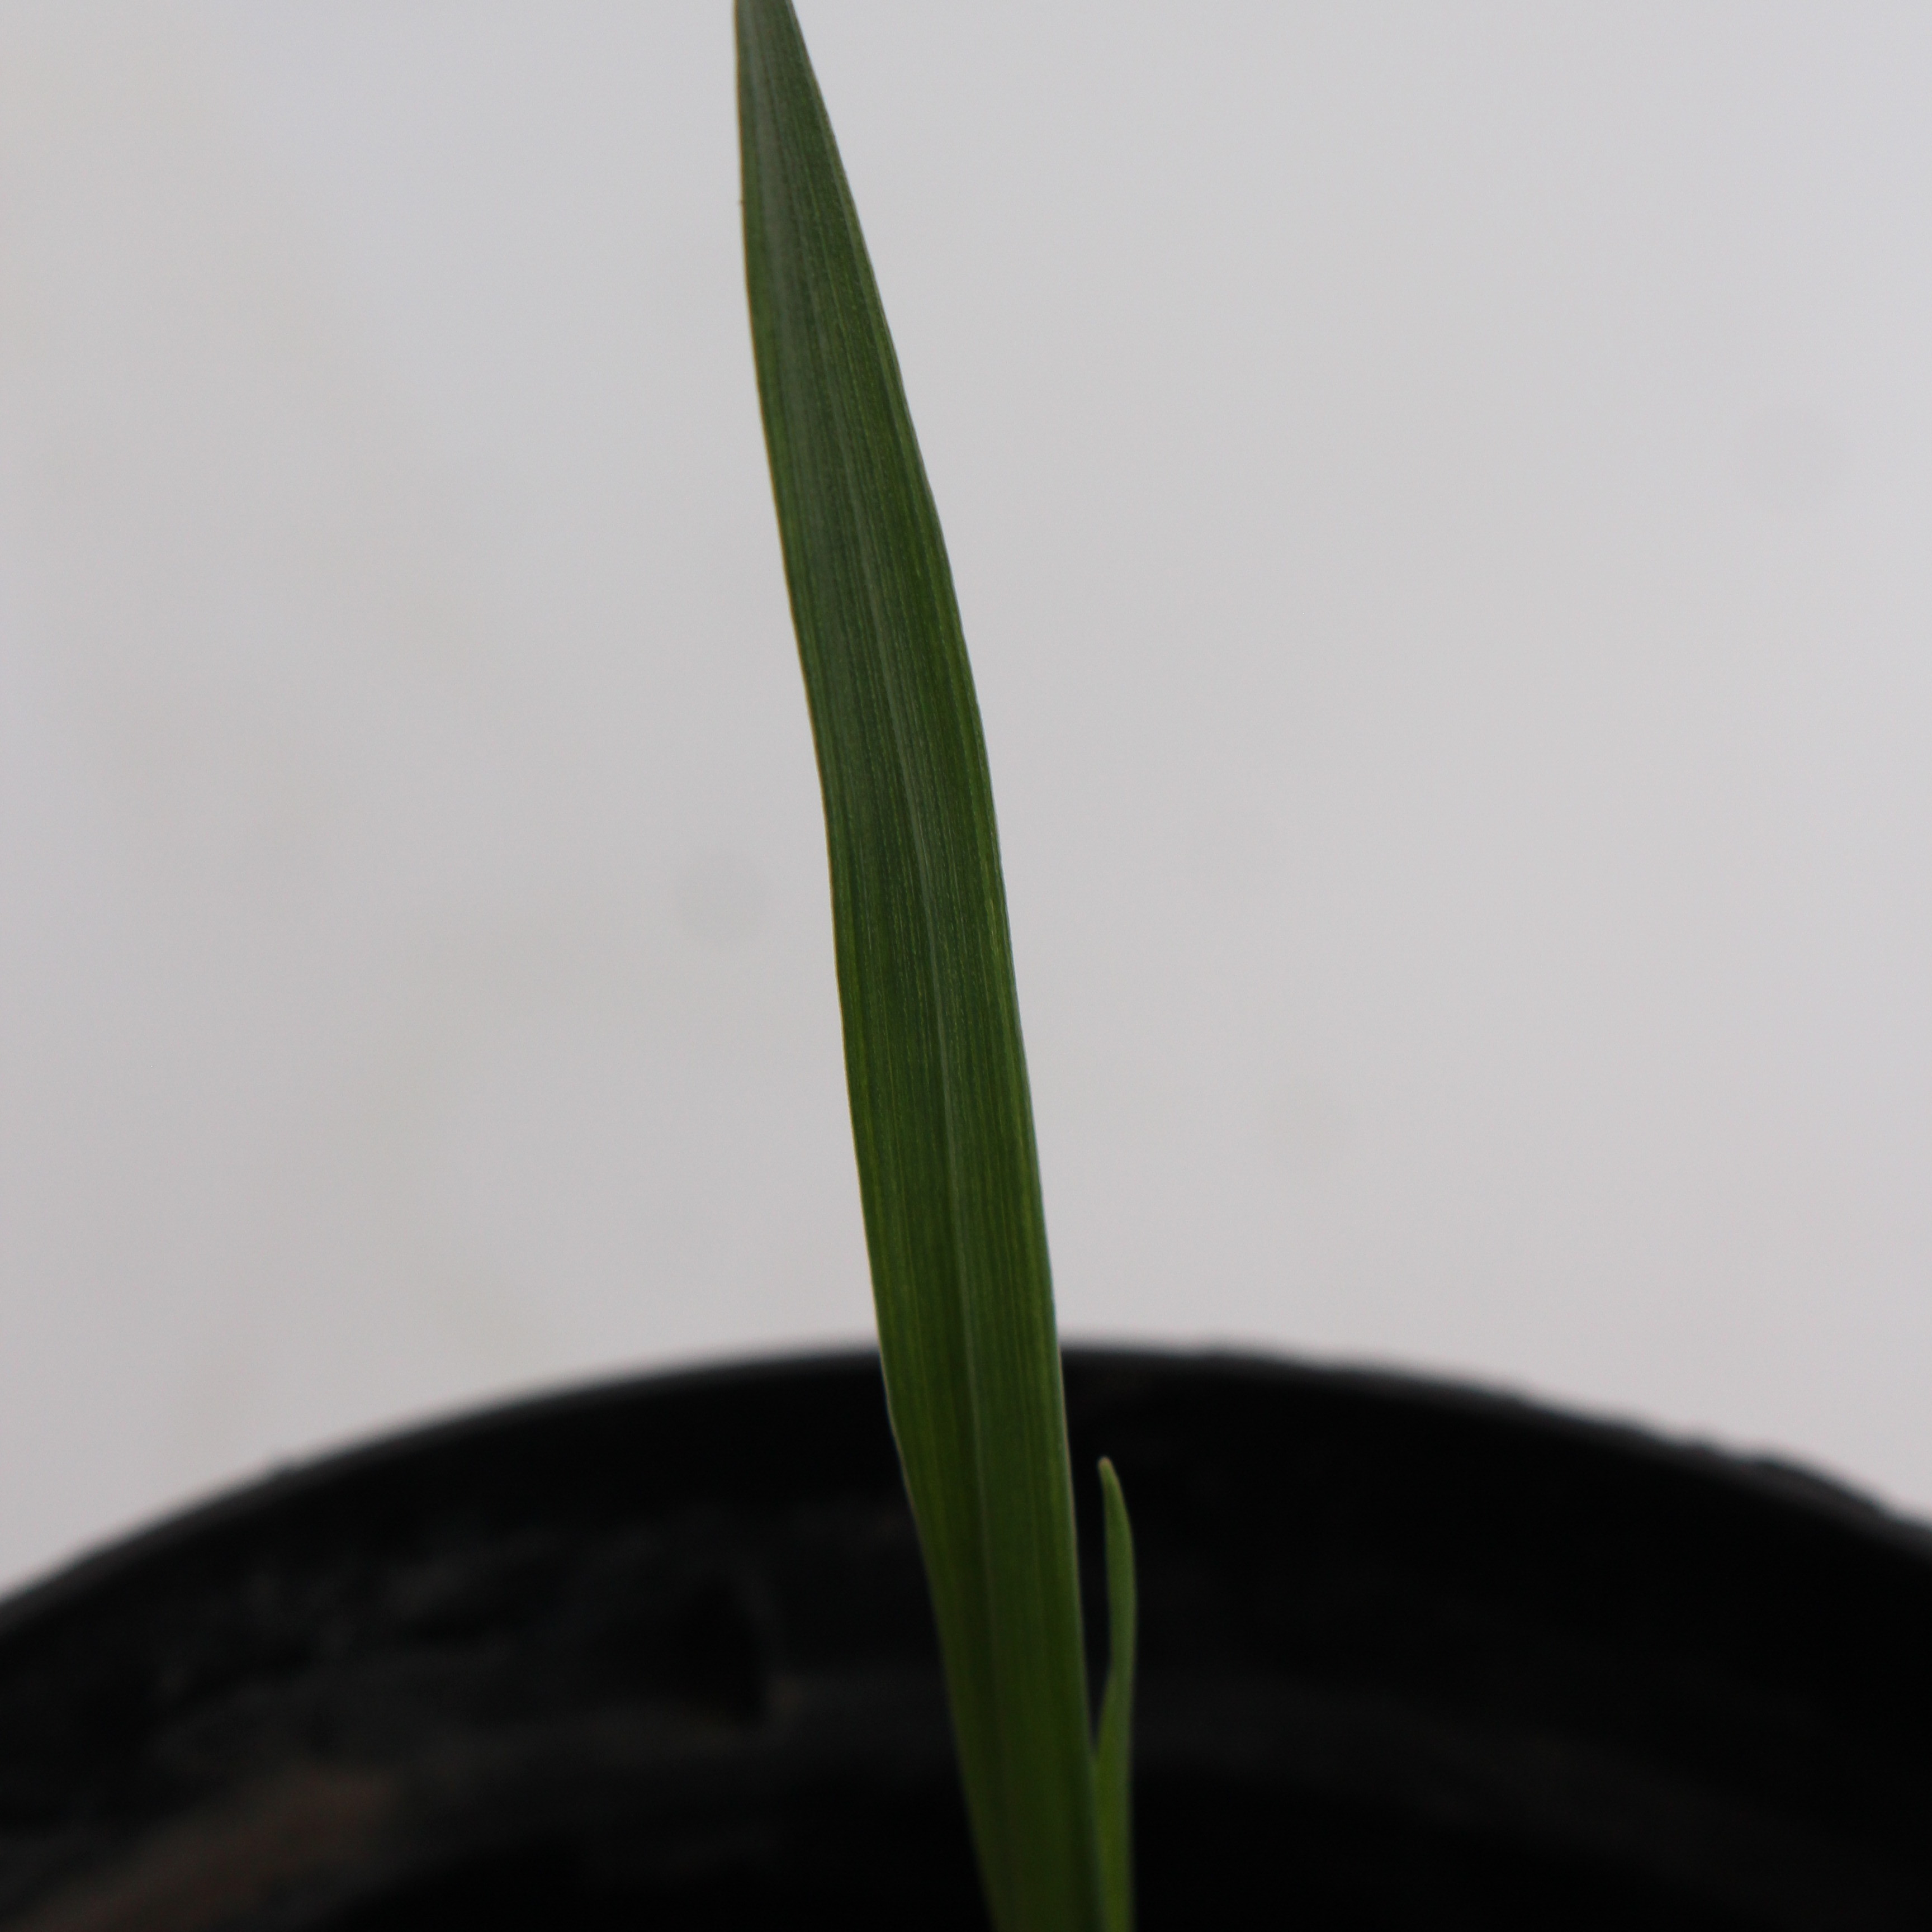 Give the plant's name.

Avena sterilis
